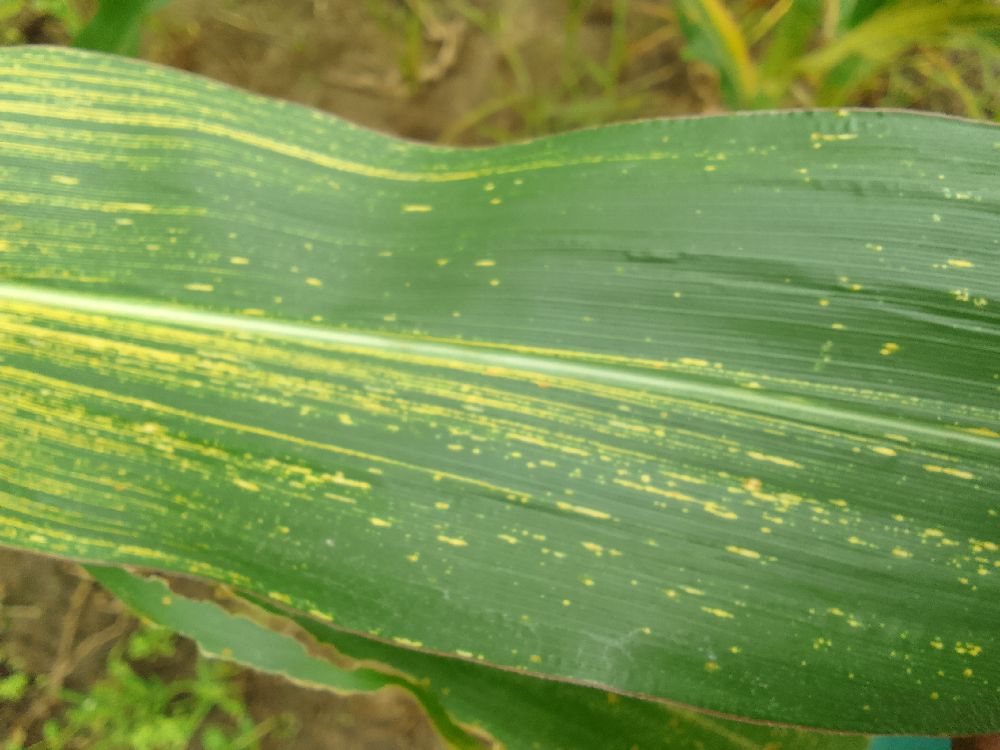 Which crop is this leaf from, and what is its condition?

maize, maize streak virus
